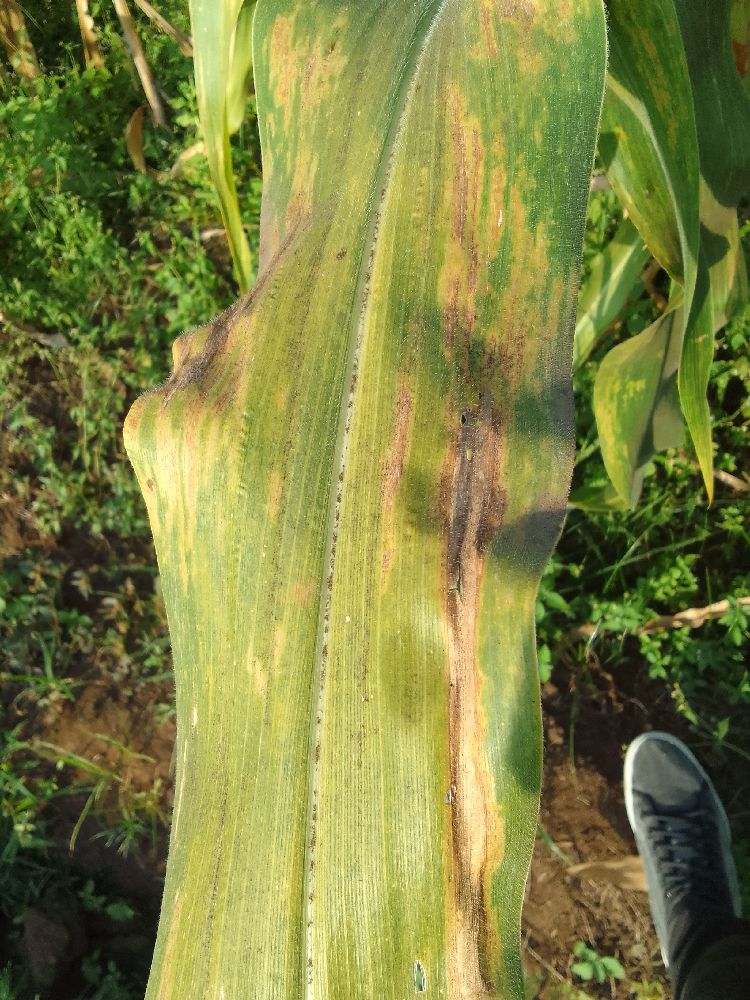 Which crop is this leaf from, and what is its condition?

maize, maize lethal necrosis
